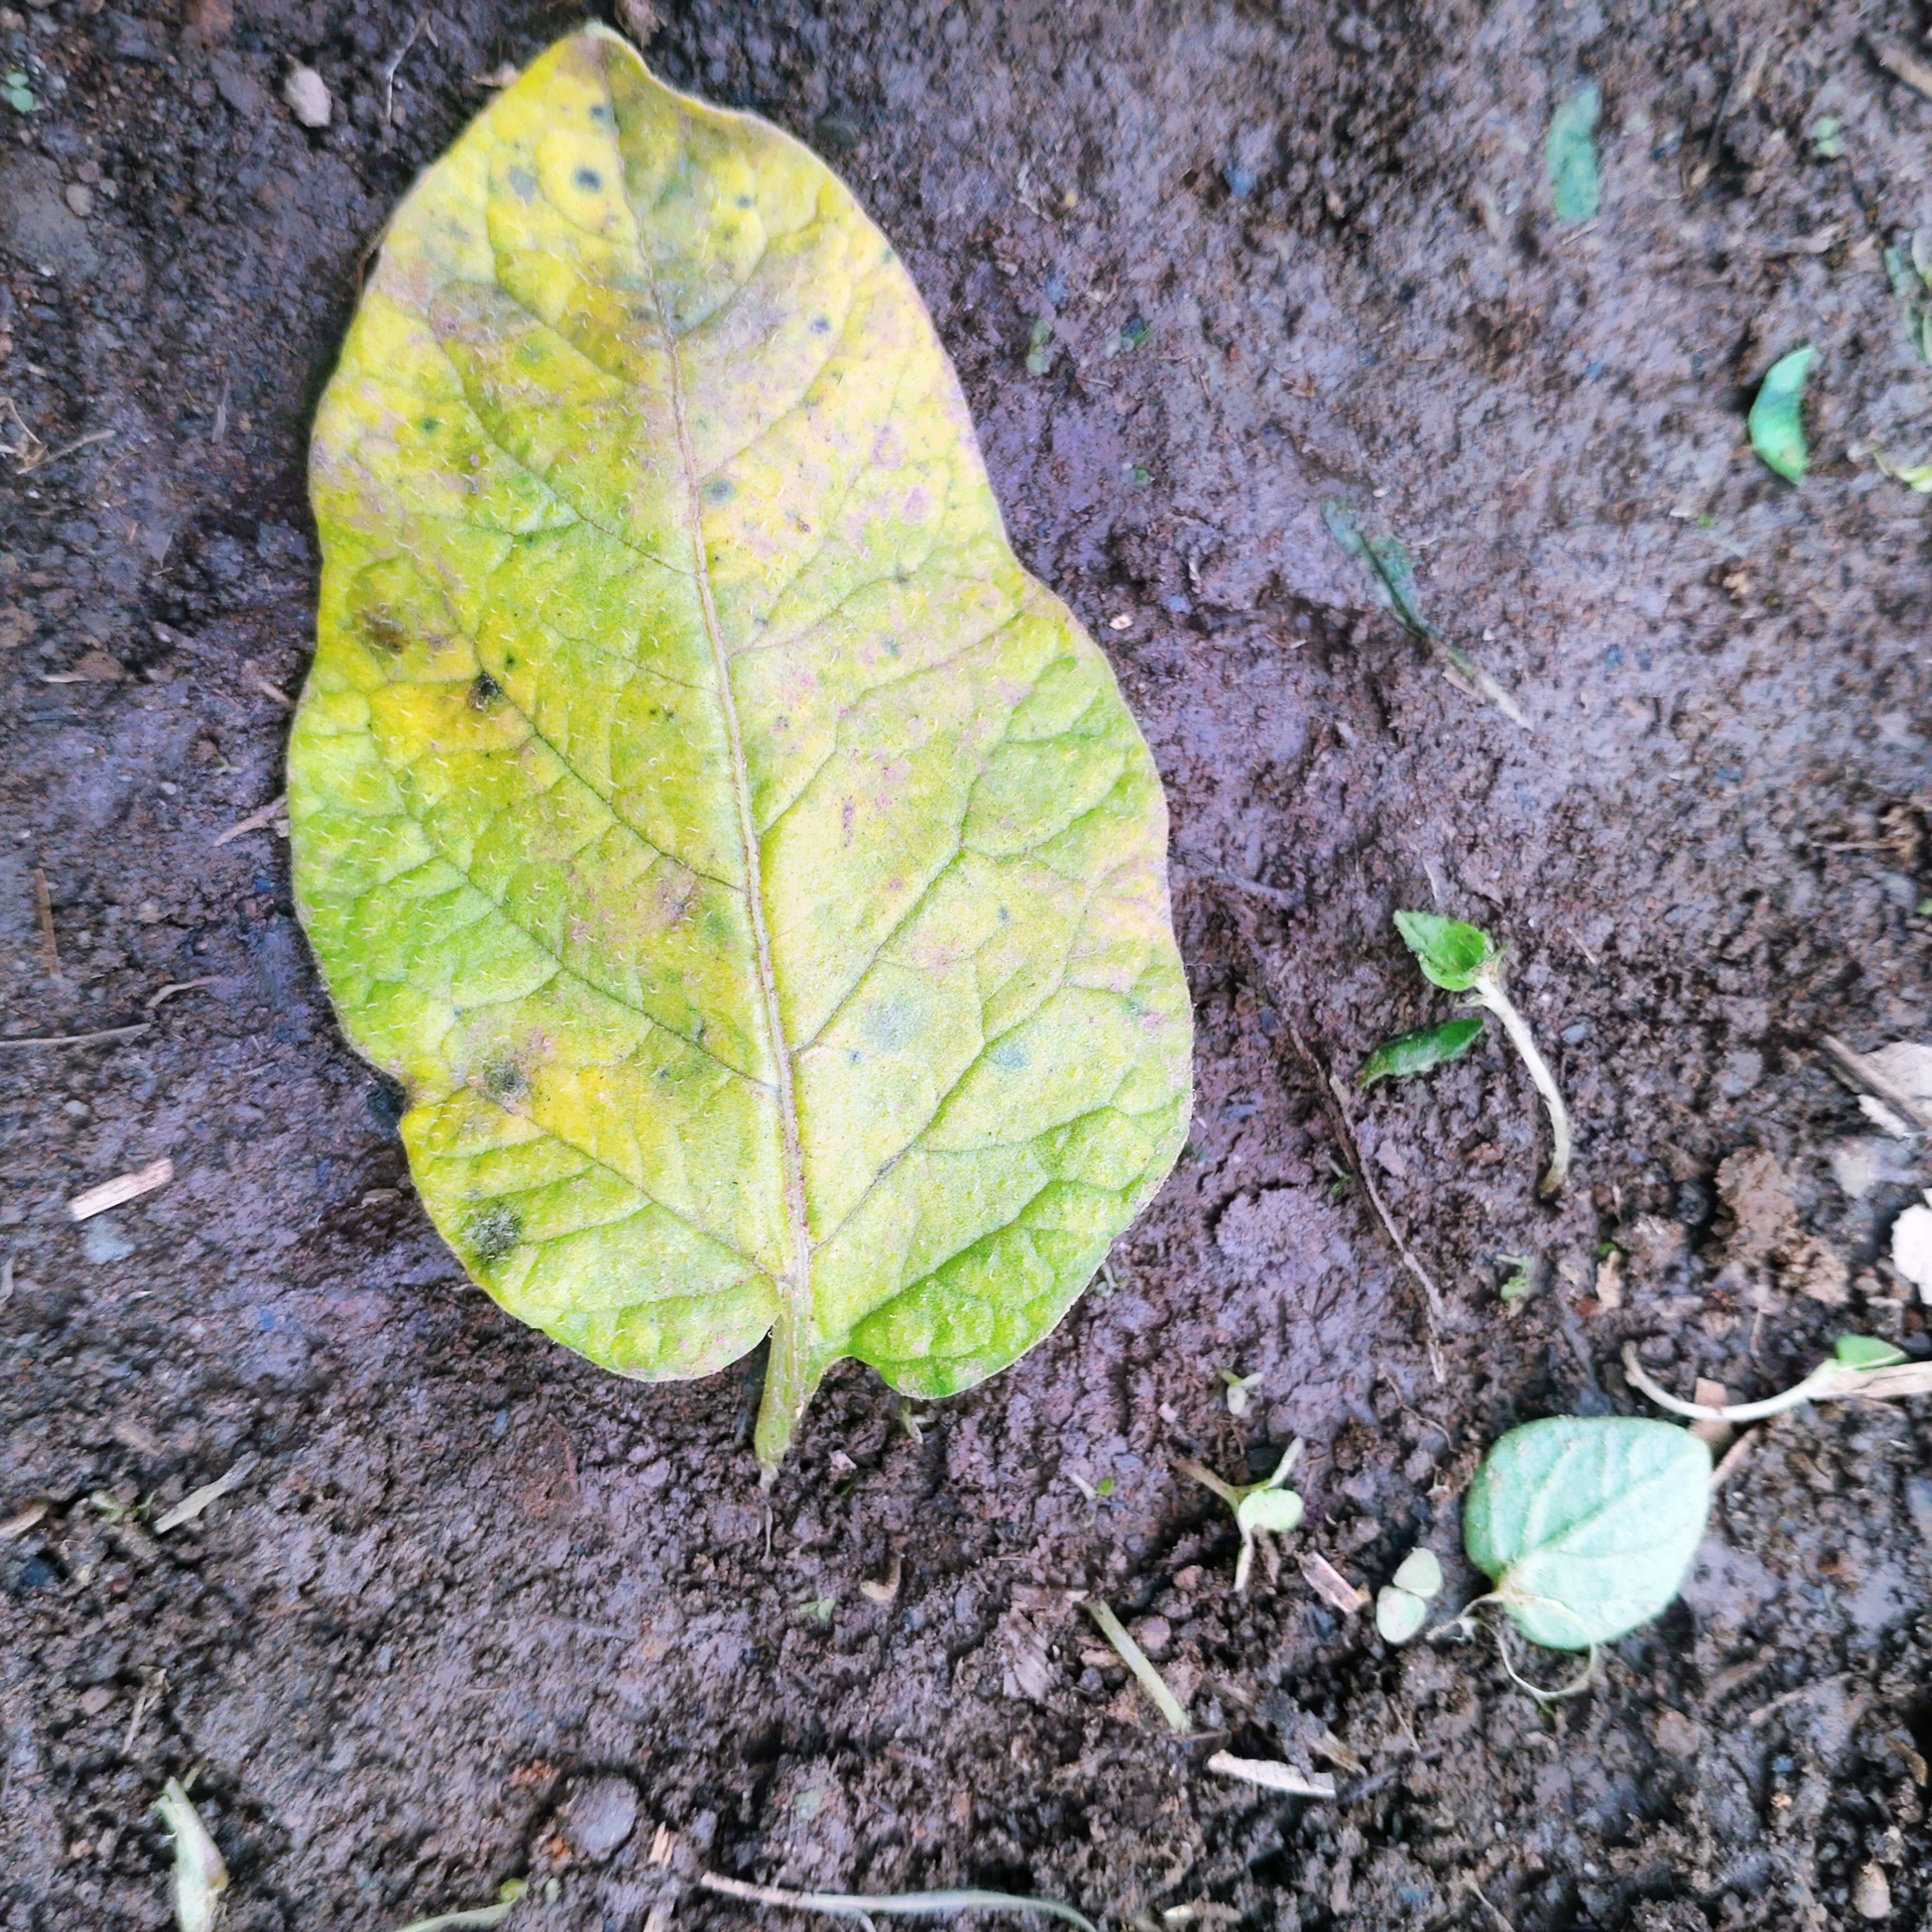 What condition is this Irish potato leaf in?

late blight
